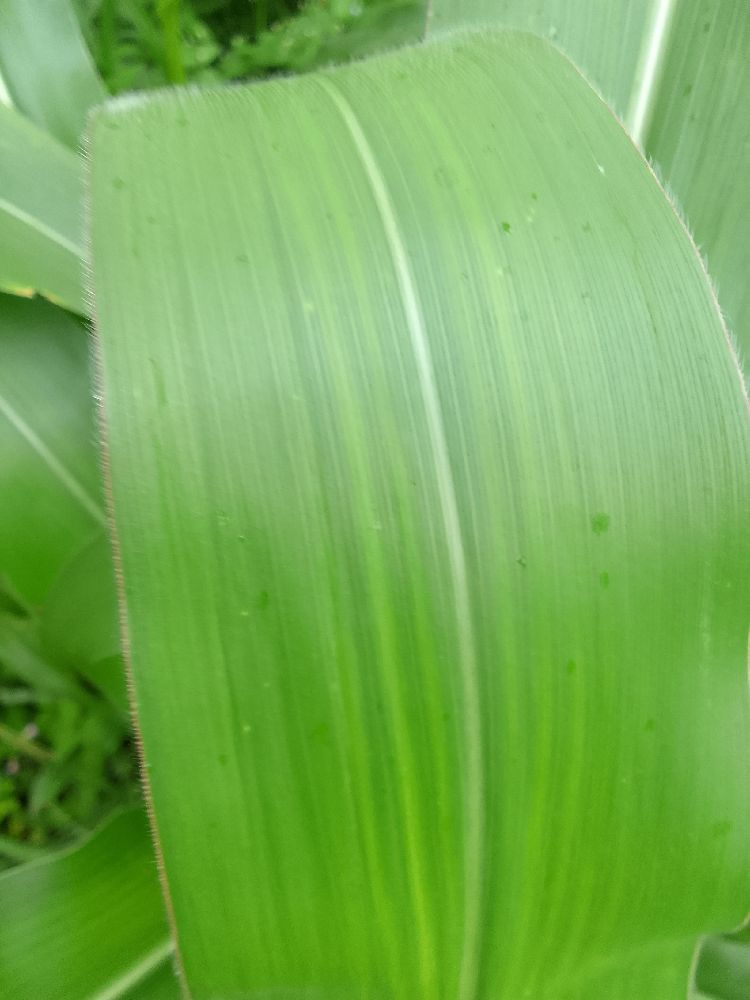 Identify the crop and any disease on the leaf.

maize, healthy
